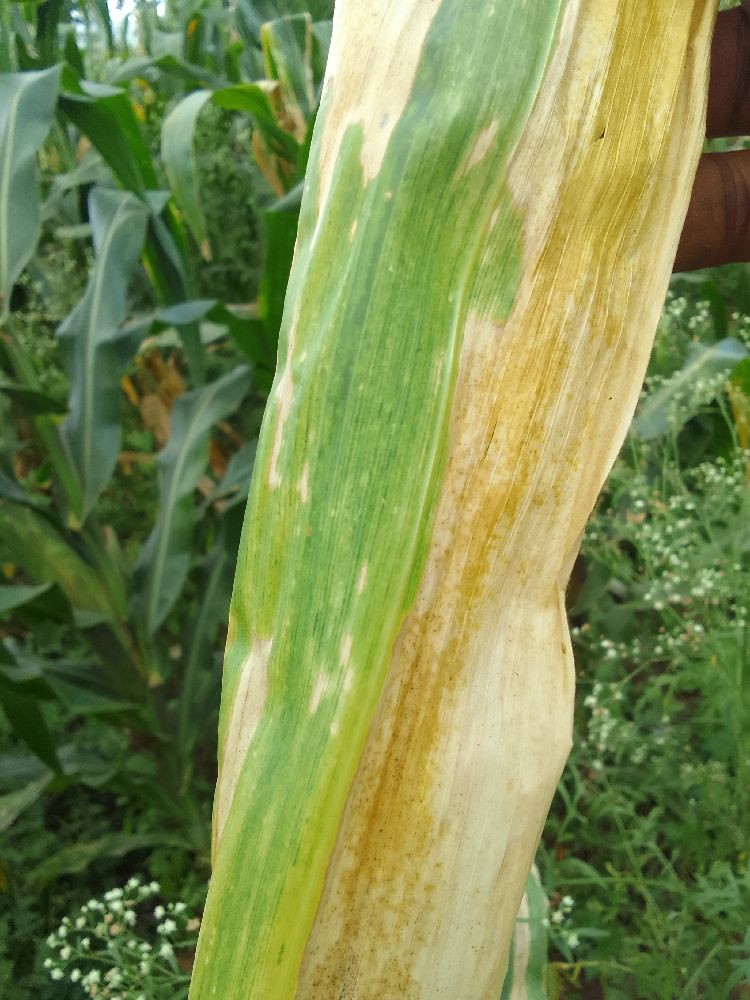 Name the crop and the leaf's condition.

maize, maize lethal necrosis
